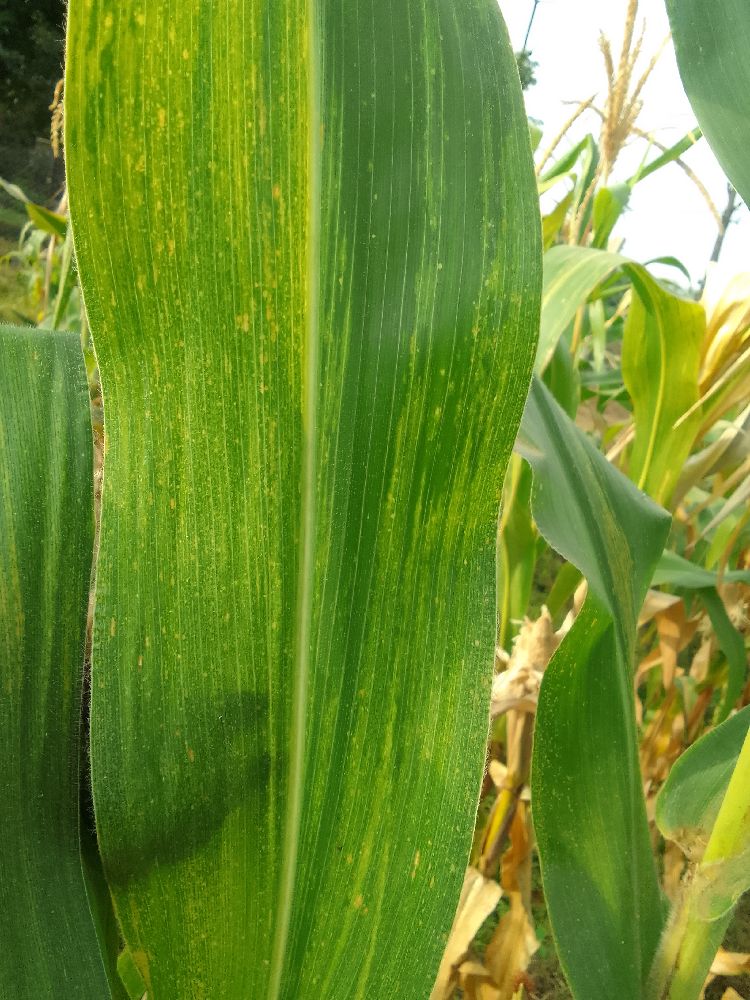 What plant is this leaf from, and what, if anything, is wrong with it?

maize, maize lethal necrosis
